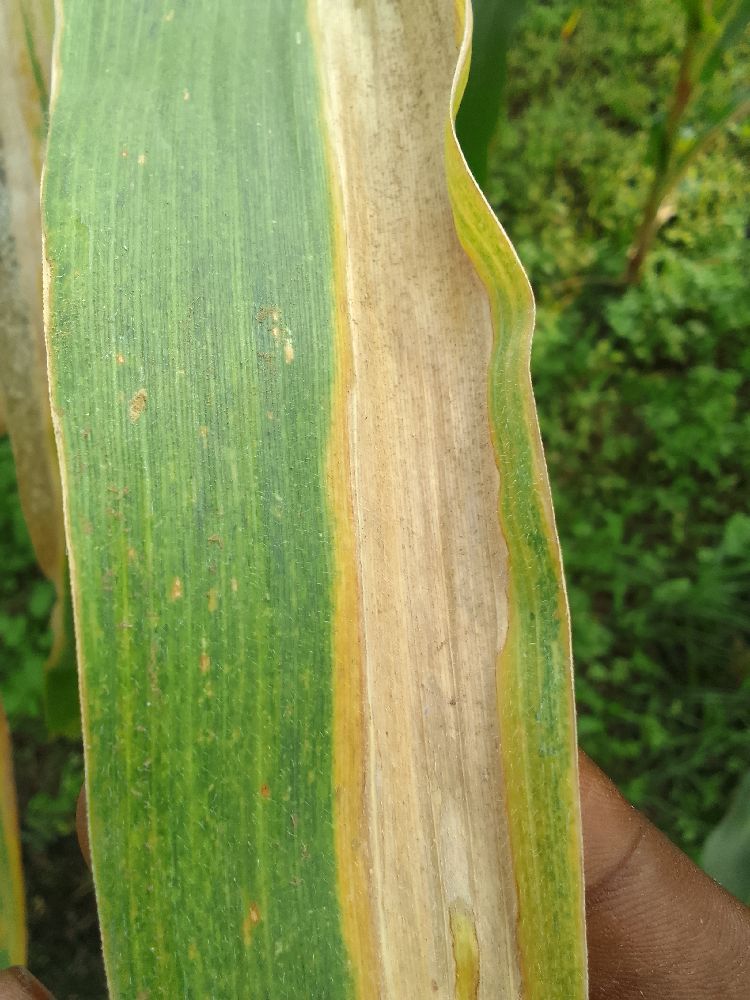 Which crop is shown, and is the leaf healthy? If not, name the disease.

maize, maize lethal necrosis
